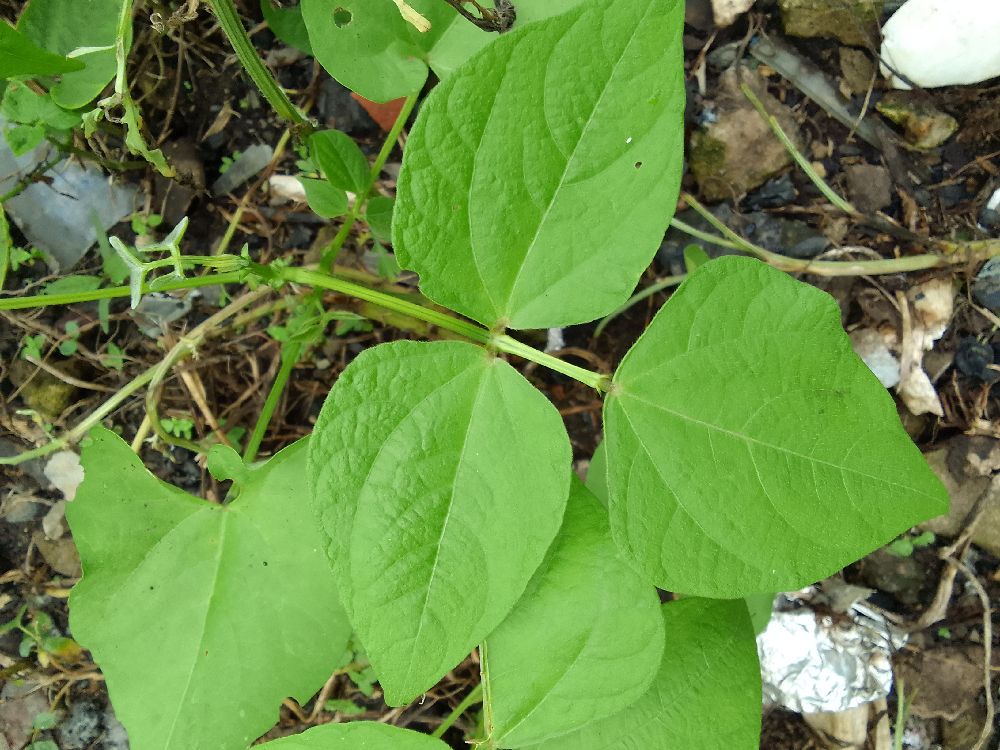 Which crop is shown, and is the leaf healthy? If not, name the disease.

common bean, healthy
